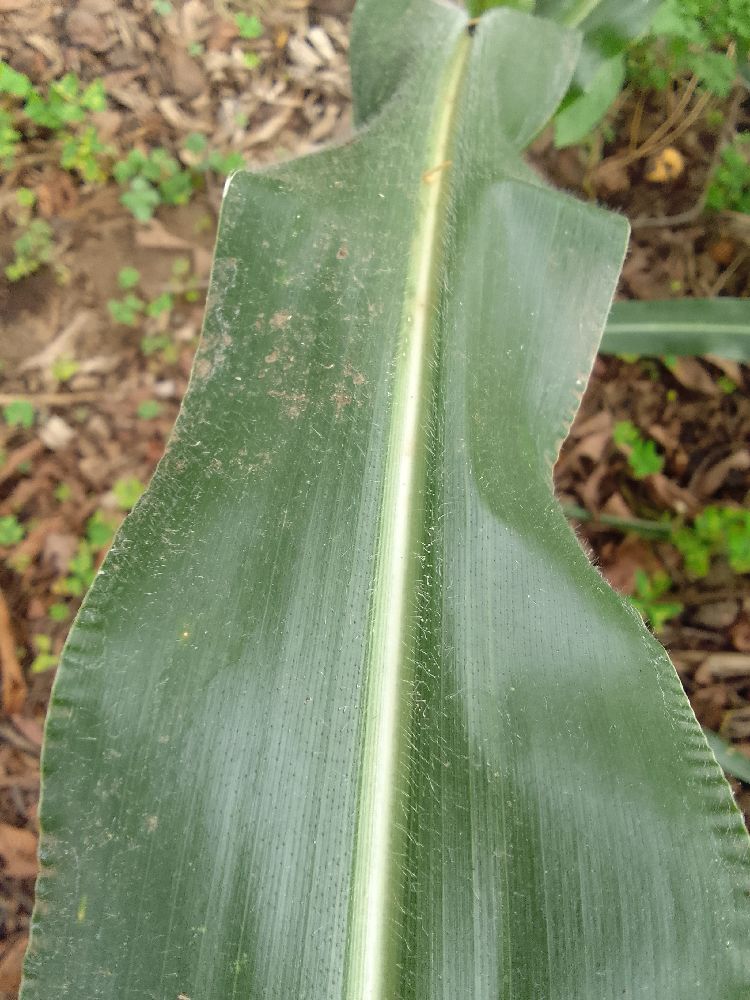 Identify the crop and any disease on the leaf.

maize, healthy
